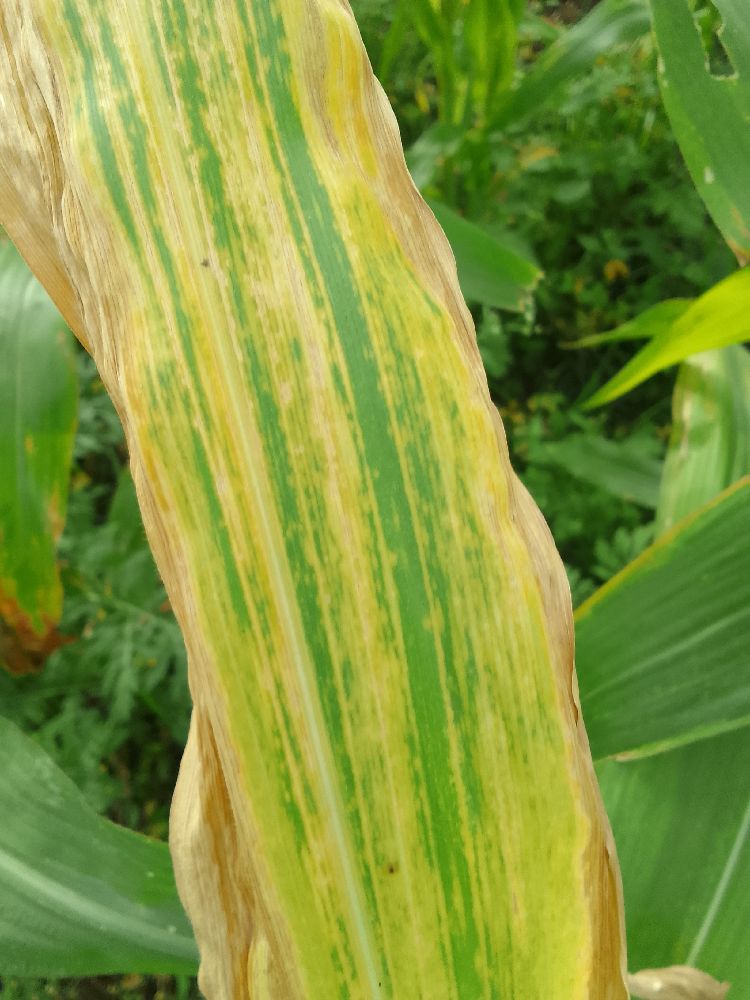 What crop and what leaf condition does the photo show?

maize, maize lethal necrosis
